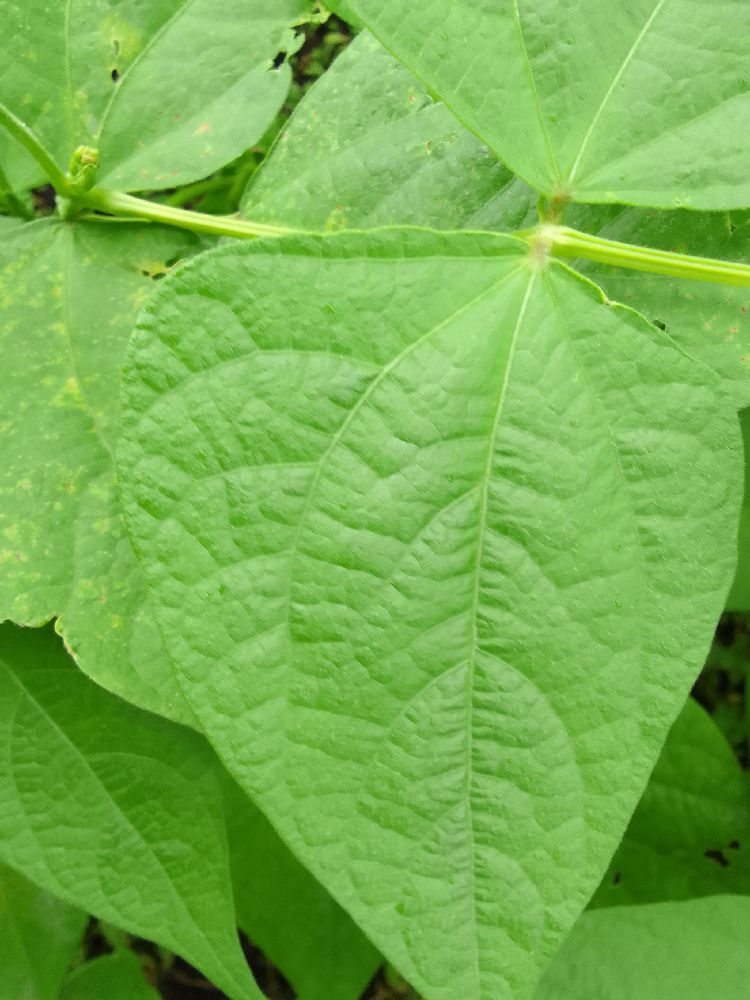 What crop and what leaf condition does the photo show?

common bean, healthy
